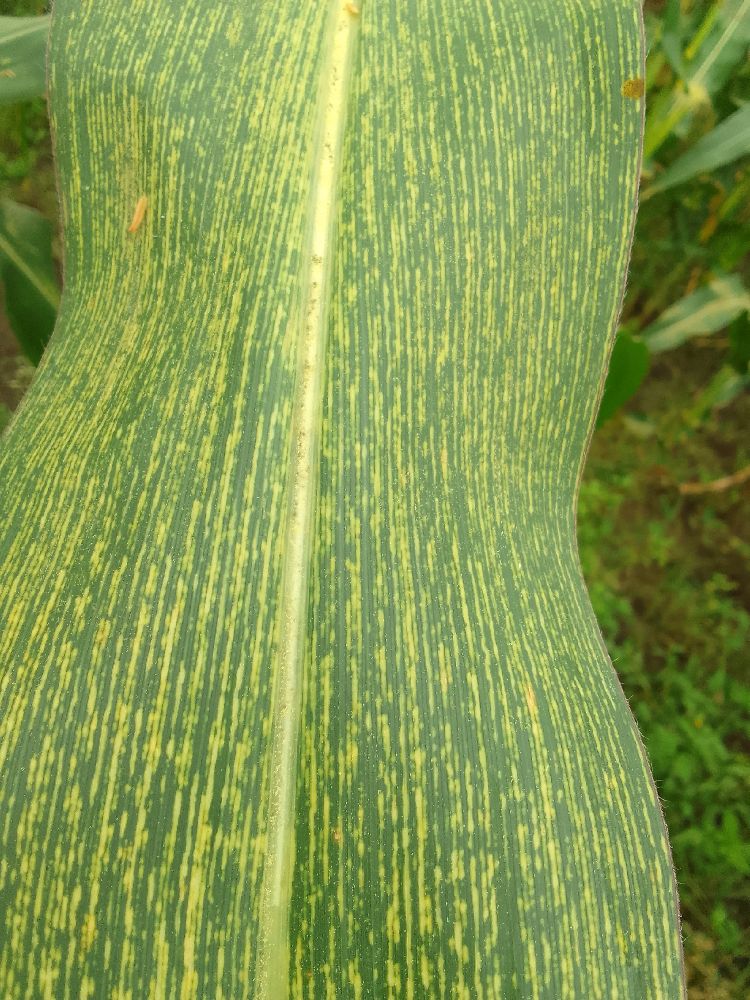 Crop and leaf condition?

maize, maize streak virus
